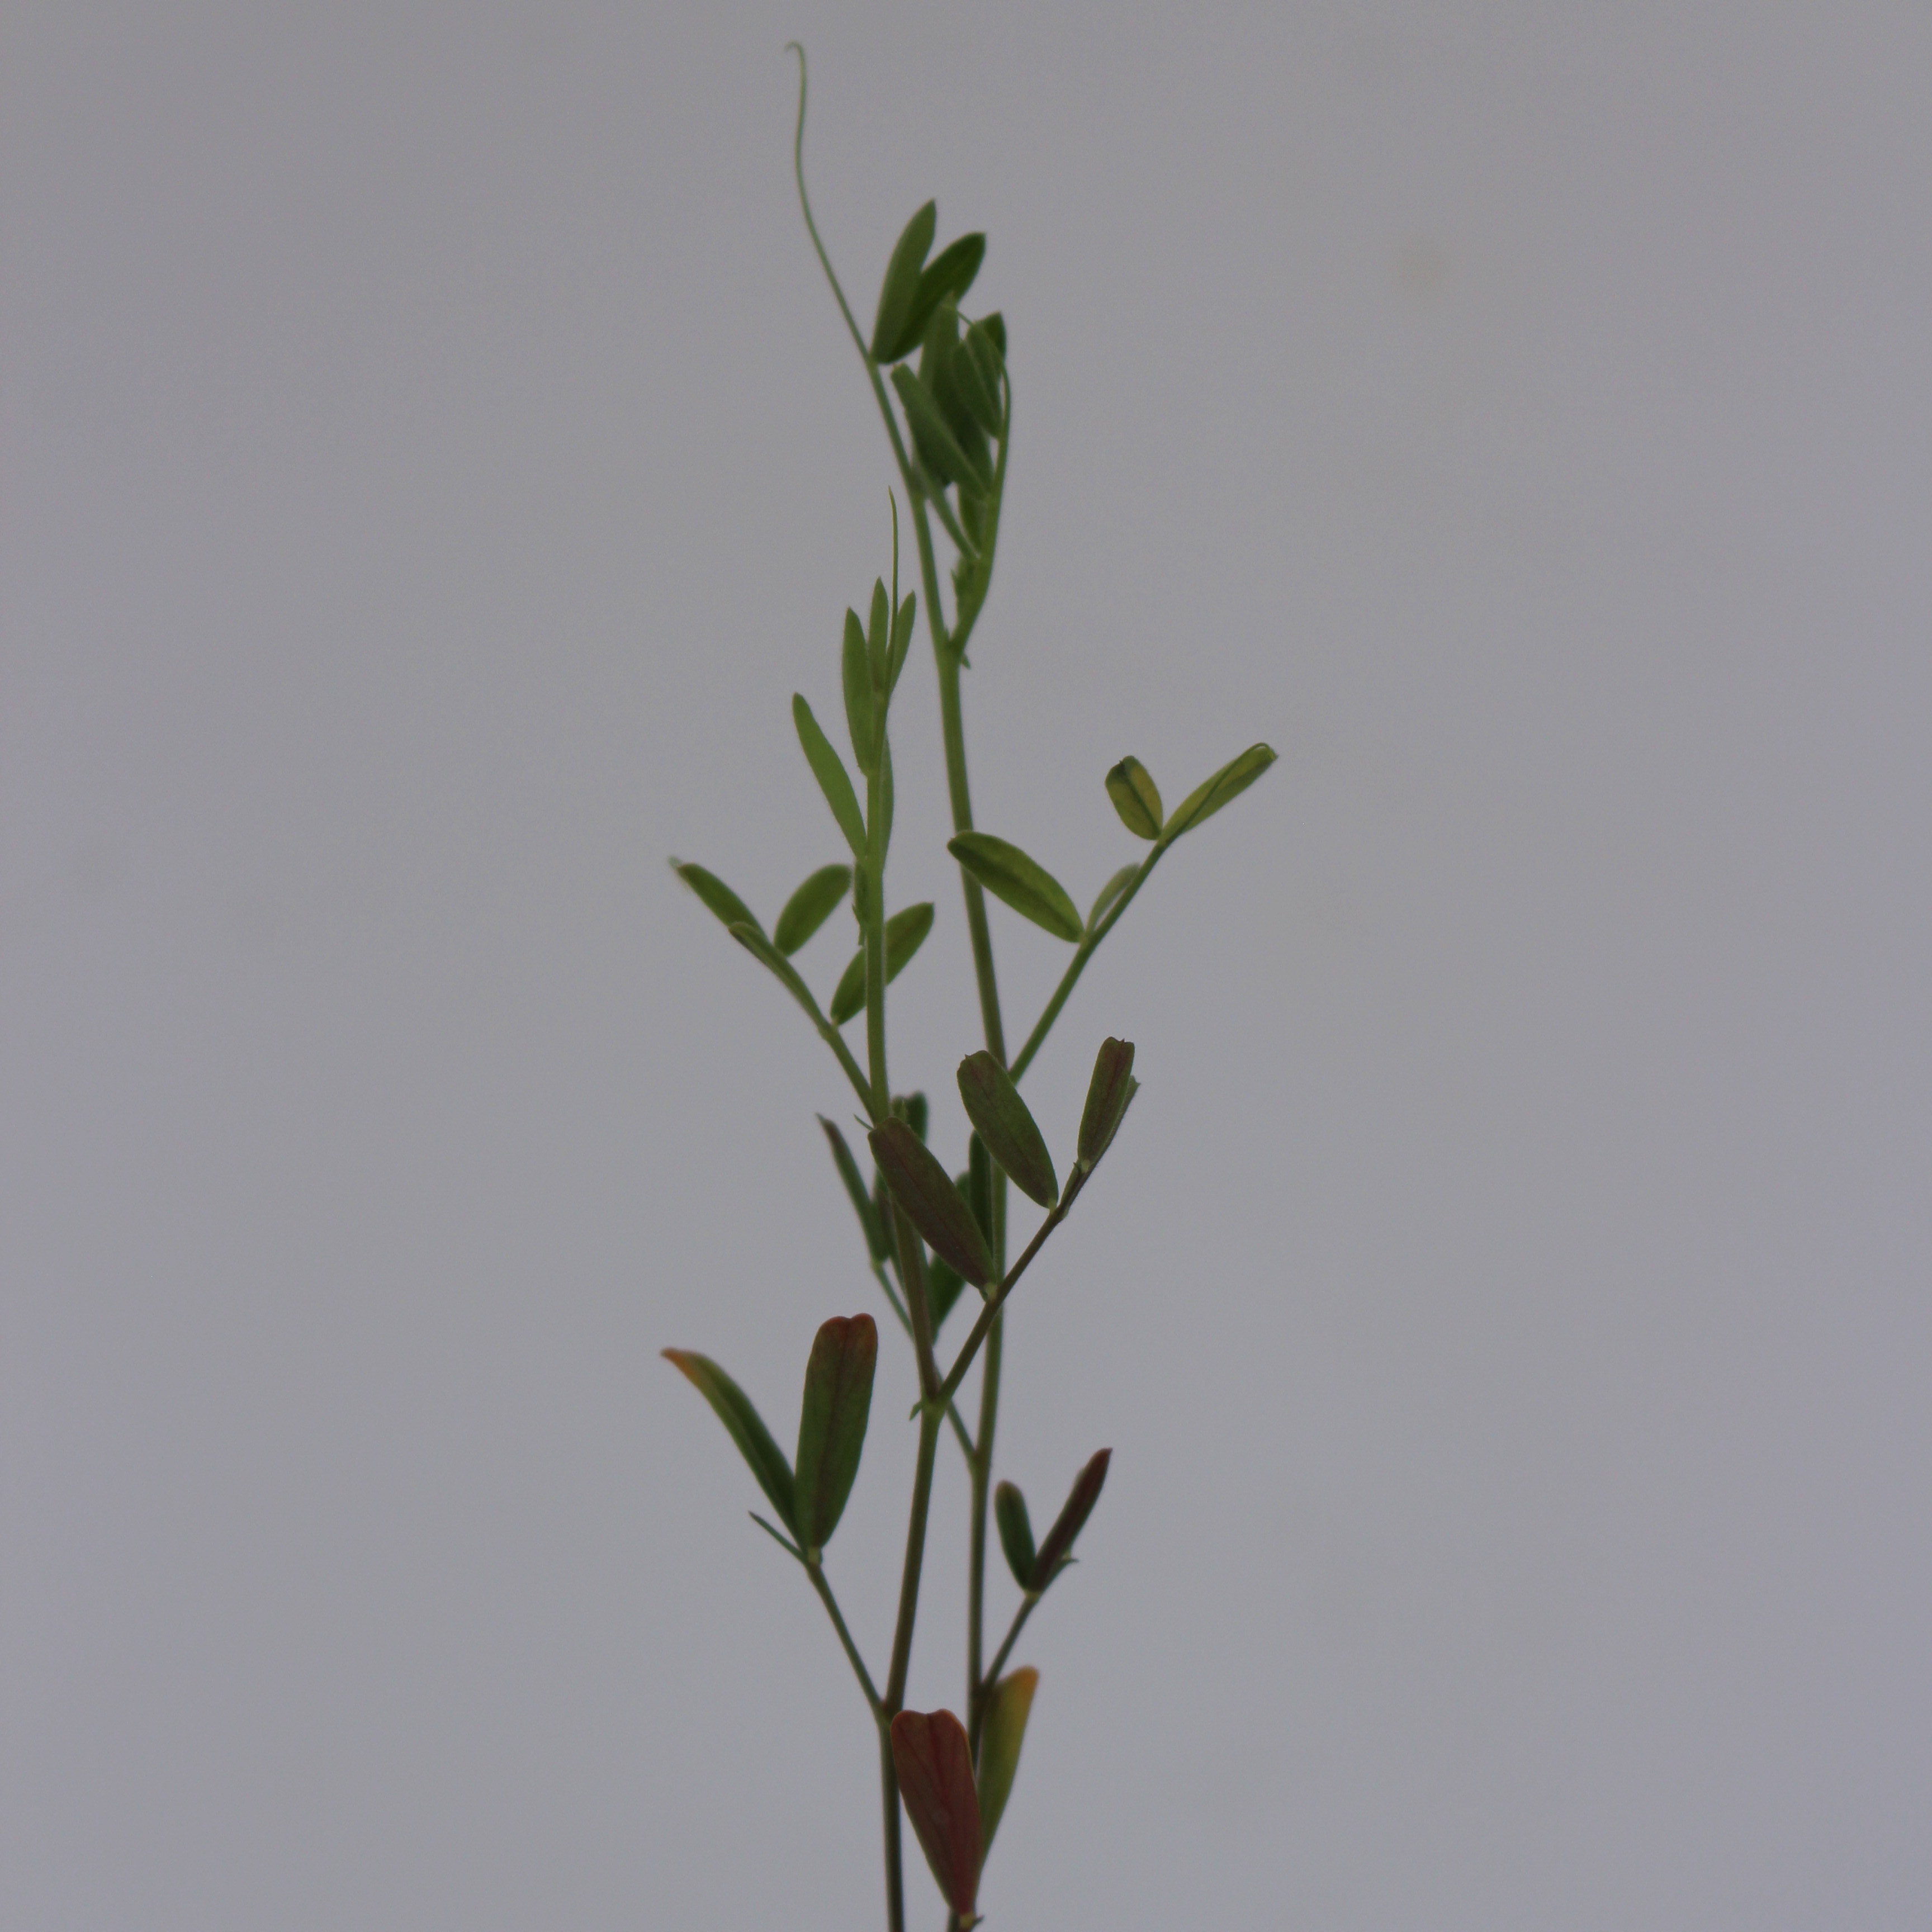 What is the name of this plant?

Vicia sativa
